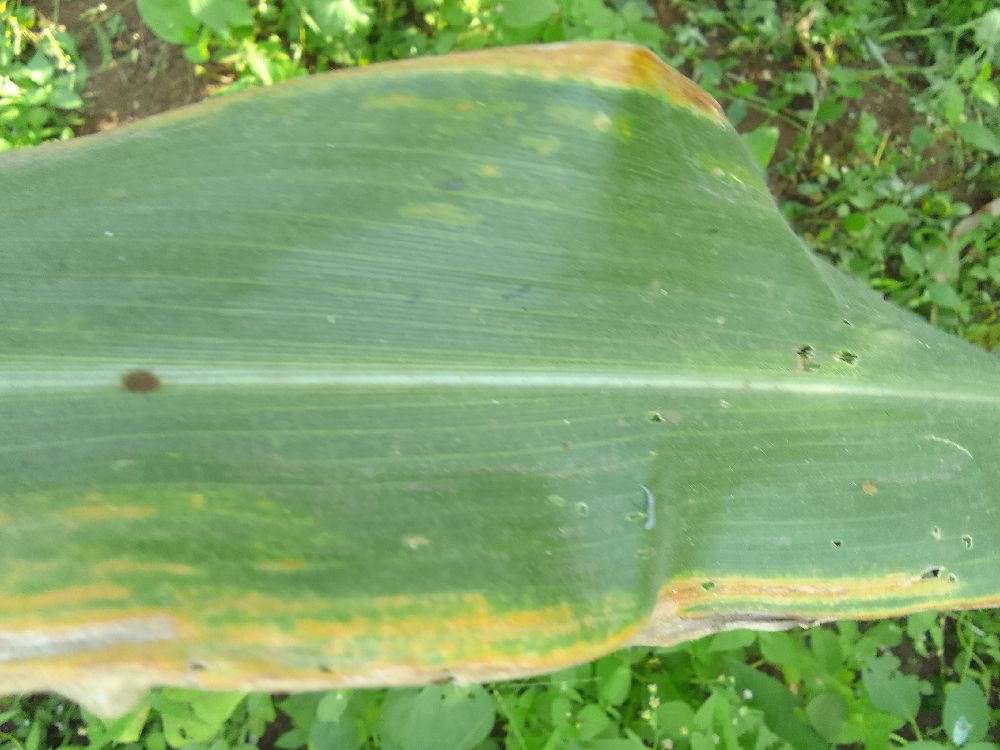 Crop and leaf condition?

maize, maize lethal necrosis
